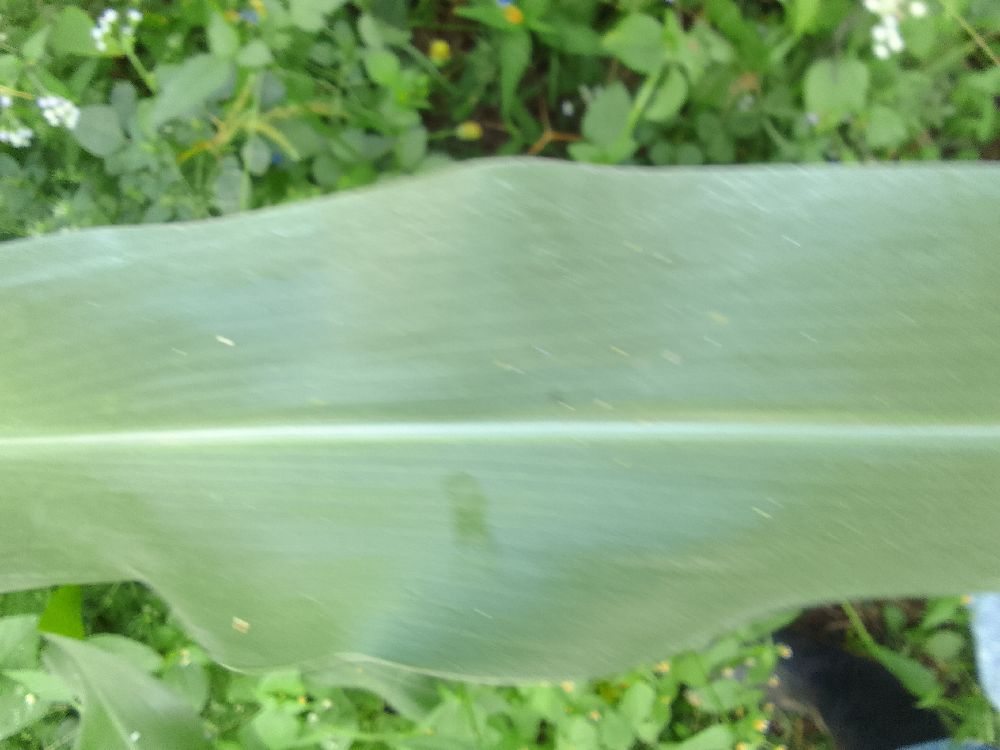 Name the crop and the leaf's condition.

maize, healthy
